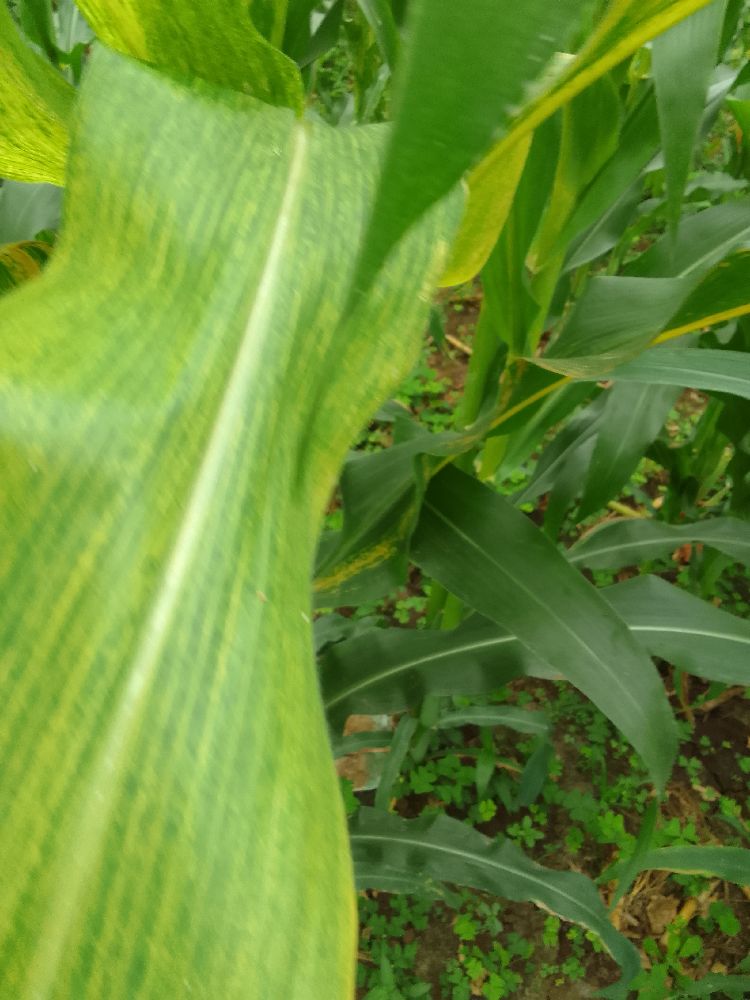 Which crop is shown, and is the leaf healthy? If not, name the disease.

maize, maize lethal necrosis
